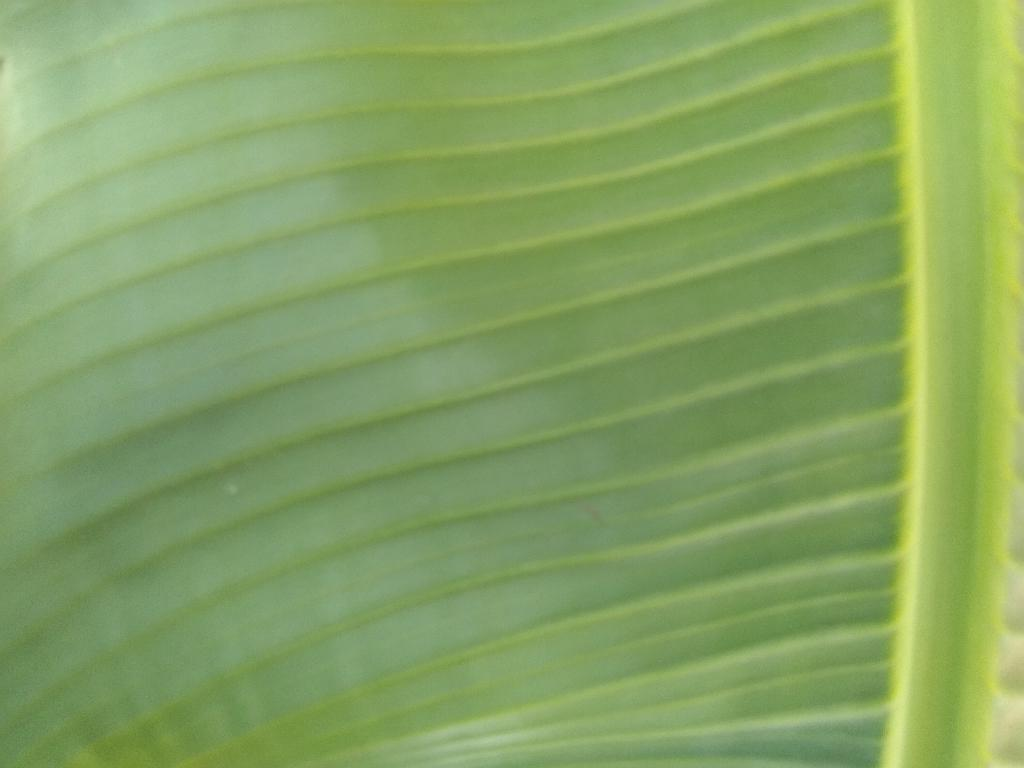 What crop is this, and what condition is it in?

banana, healthy
